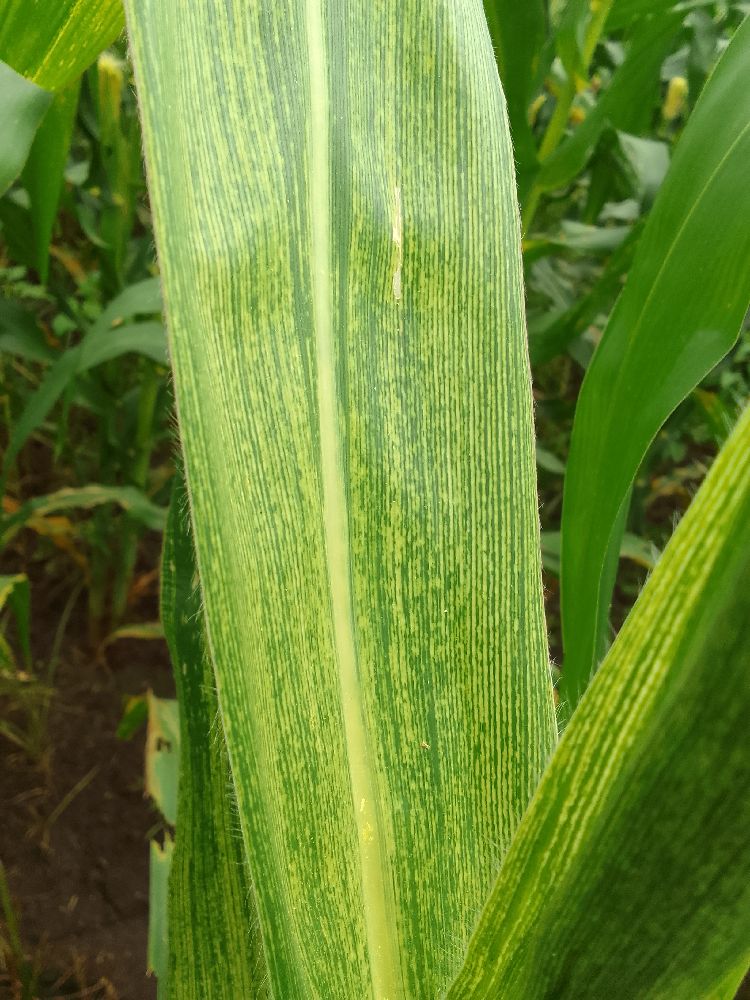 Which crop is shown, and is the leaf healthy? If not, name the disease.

maize, maize streak virus
